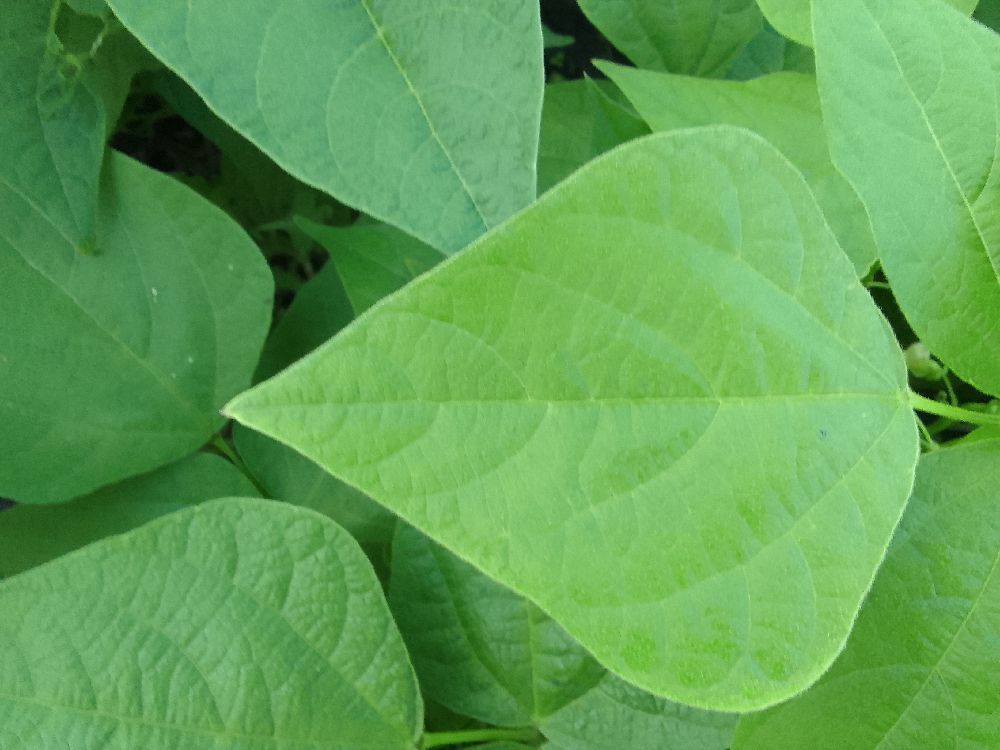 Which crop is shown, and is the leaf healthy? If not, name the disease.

common bean, healthy
